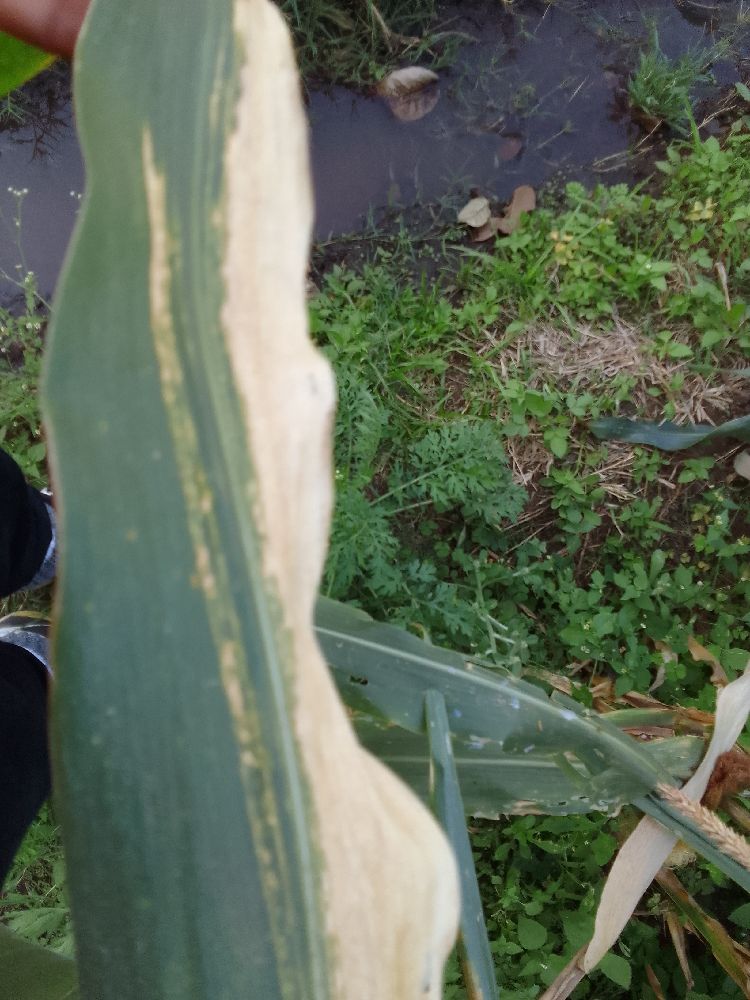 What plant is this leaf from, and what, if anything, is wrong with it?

maize, maize lethal necrosis
